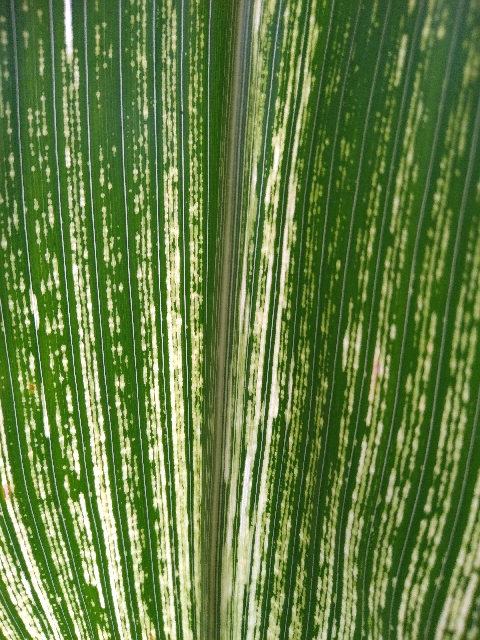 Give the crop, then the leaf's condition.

maize, maize streak virus
